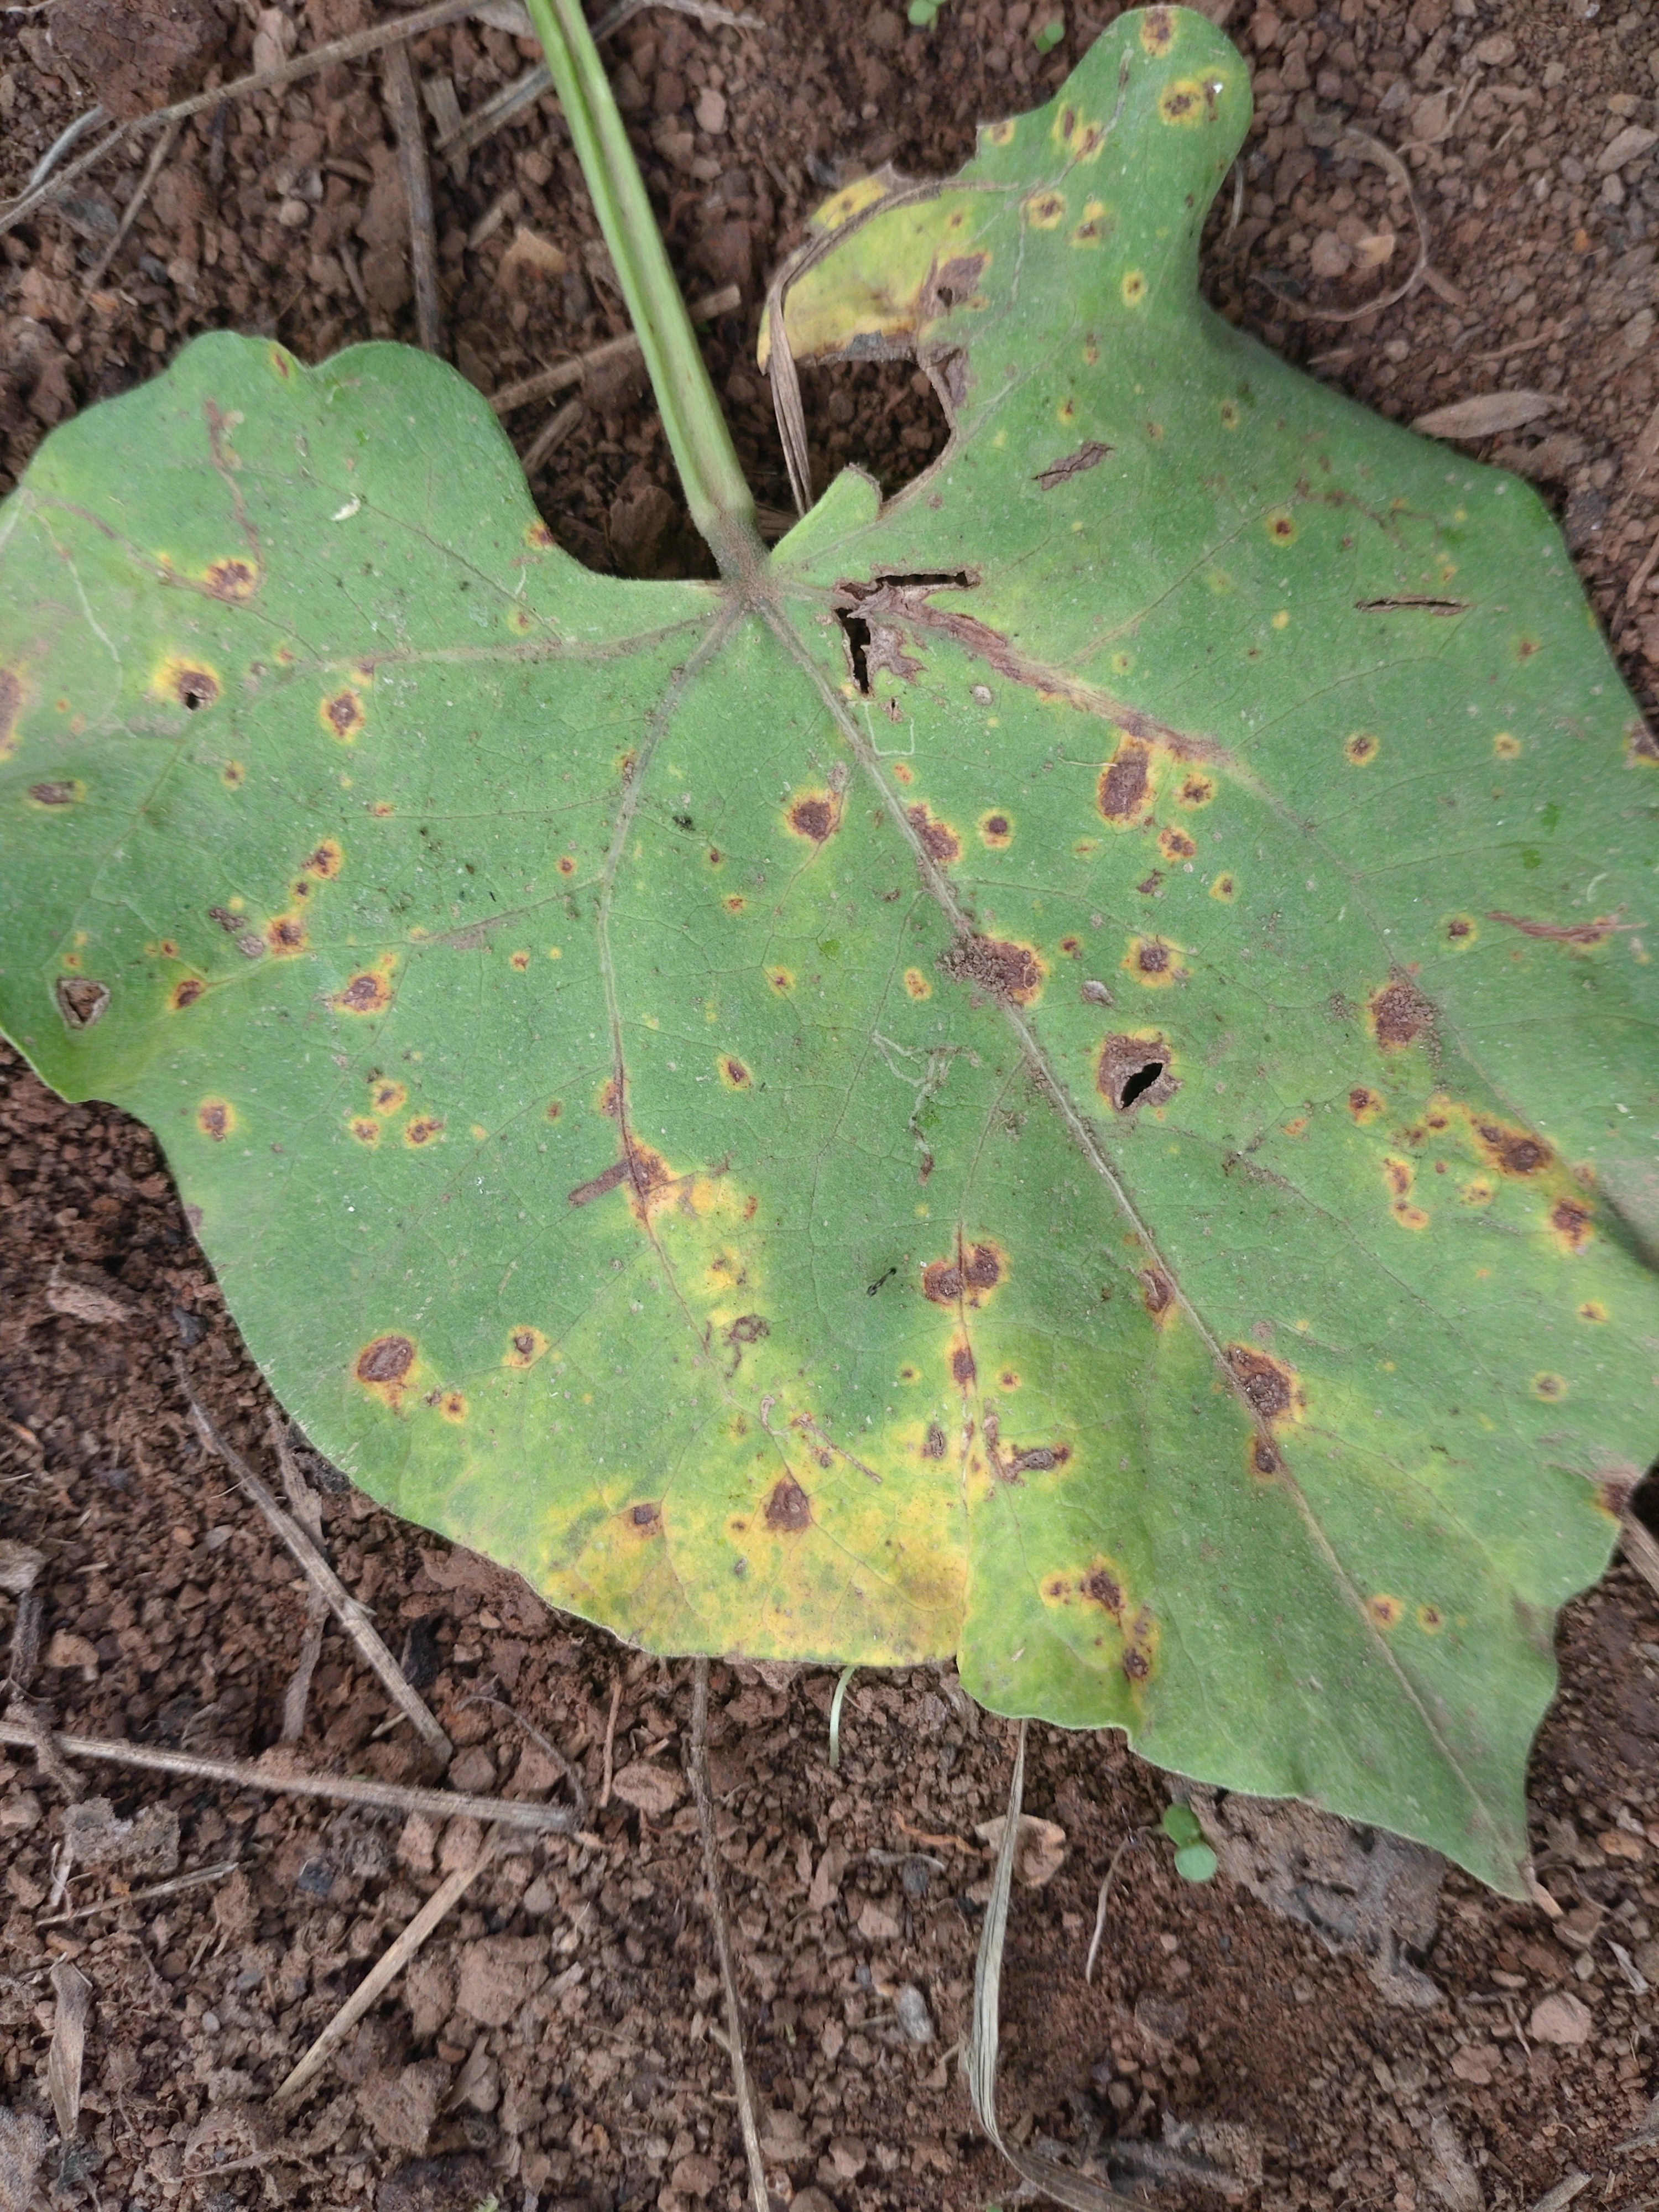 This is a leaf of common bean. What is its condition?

rust
